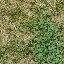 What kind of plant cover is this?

unstructured weed
